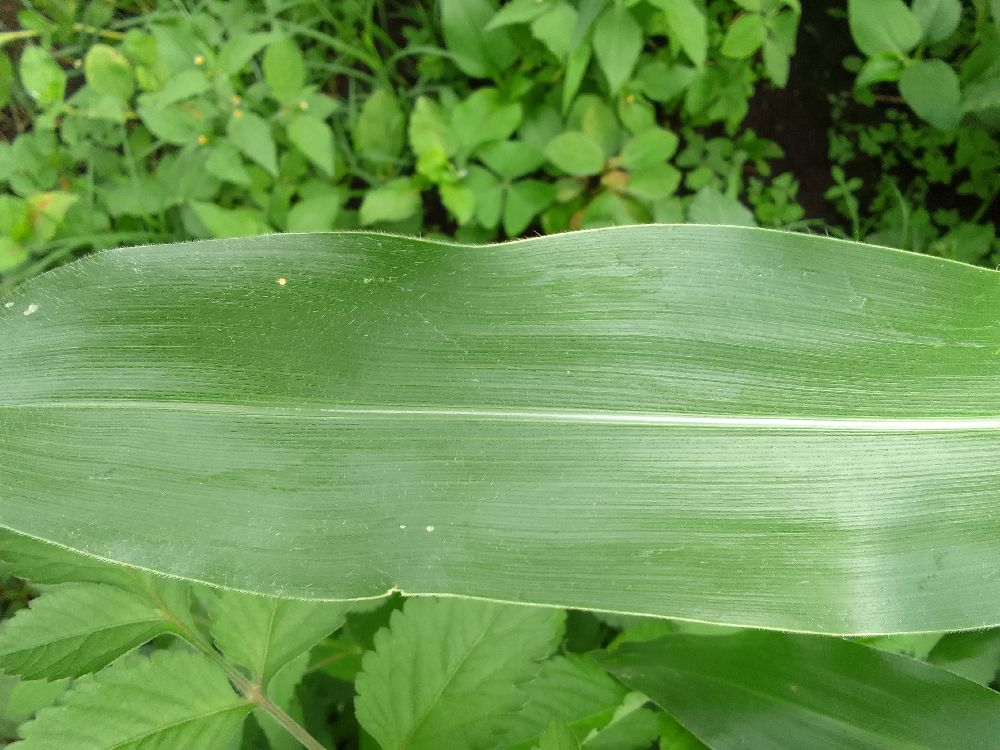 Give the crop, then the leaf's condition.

maize, healthy
